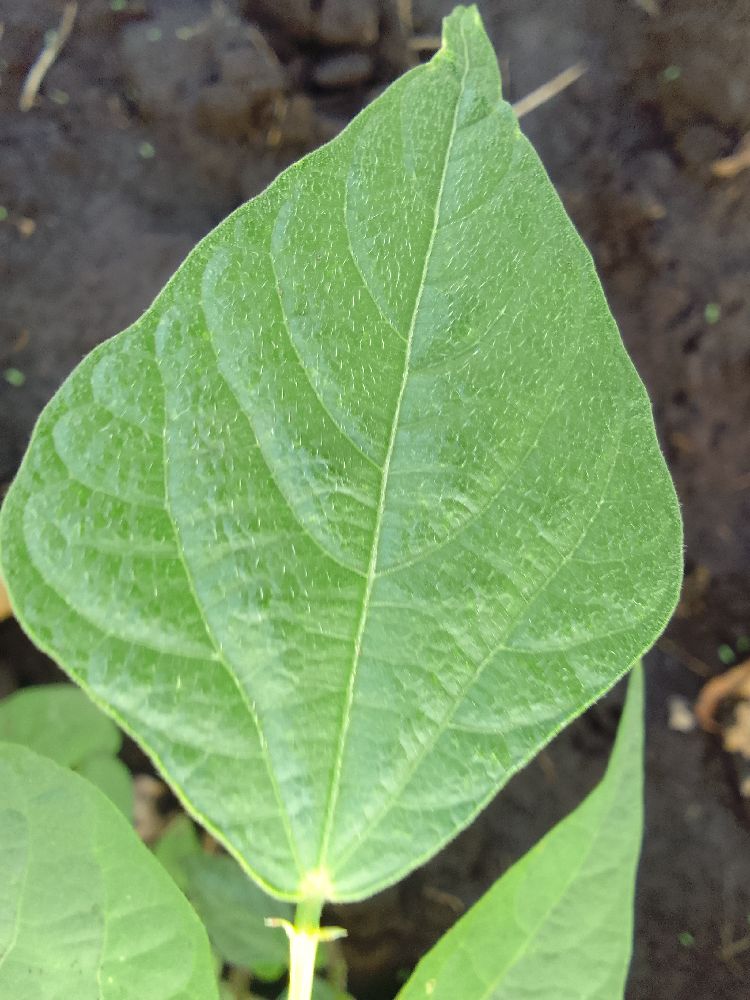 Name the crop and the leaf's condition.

common bean, healthy
